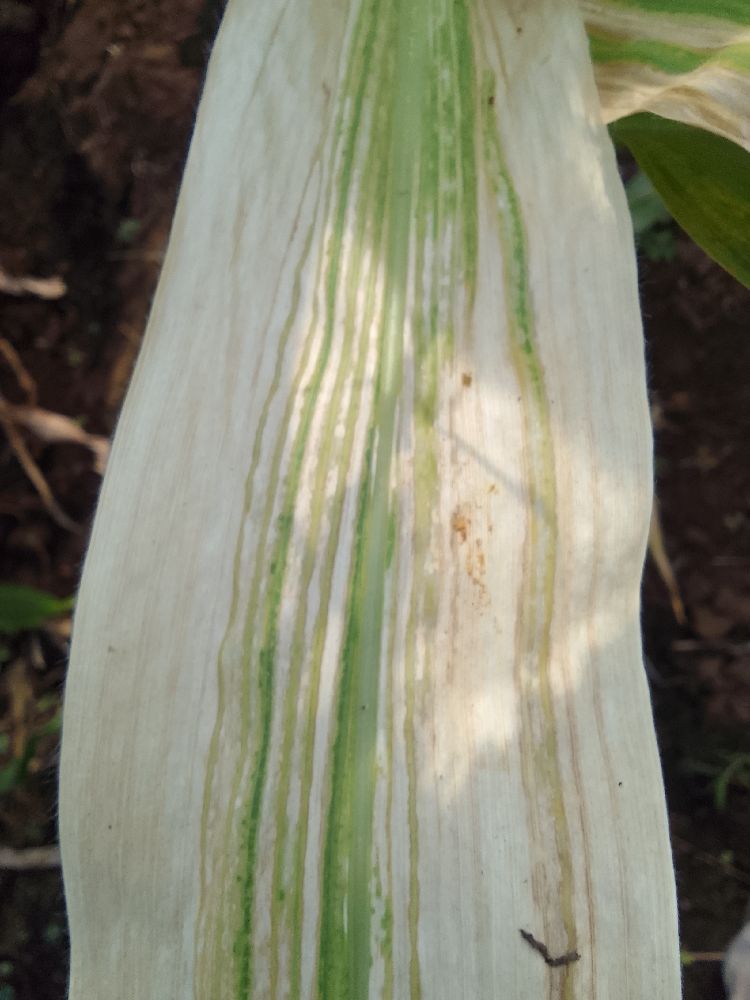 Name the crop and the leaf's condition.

maize, maize lethal necrosis
